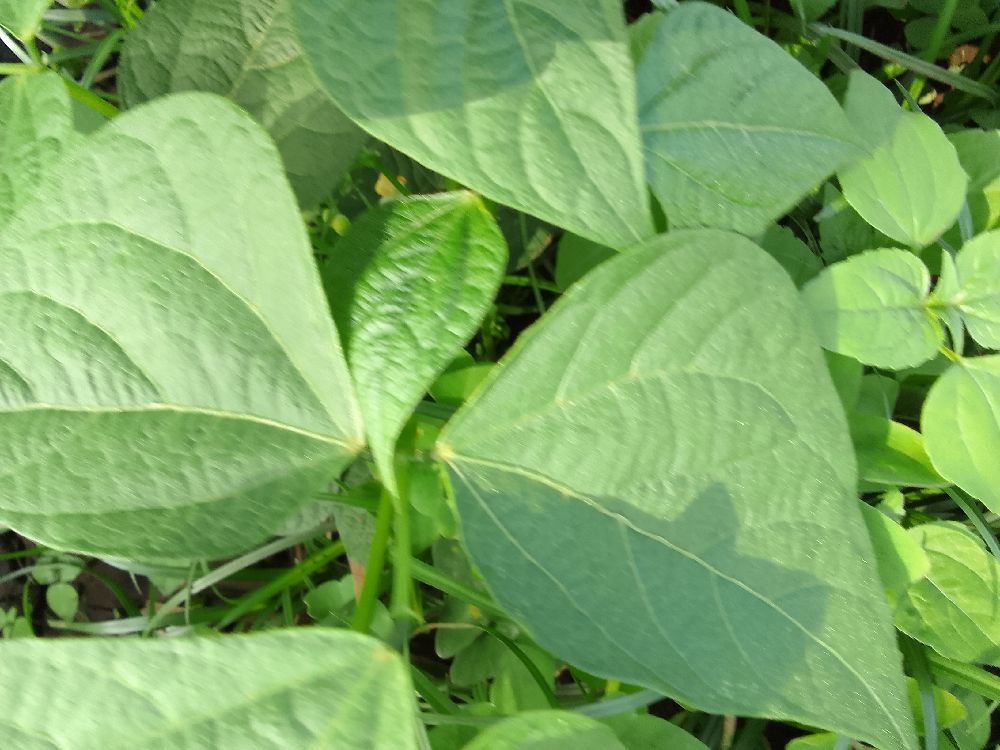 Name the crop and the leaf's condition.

common bean, healthy
